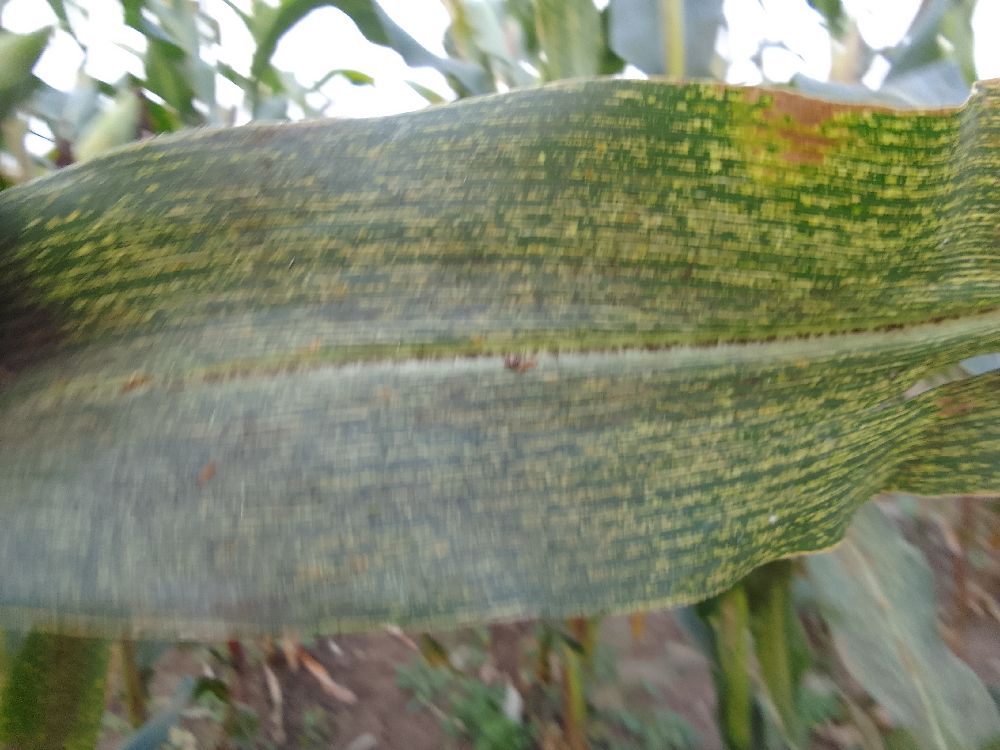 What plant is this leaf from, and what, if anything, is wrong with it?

maize, maize streak virus
